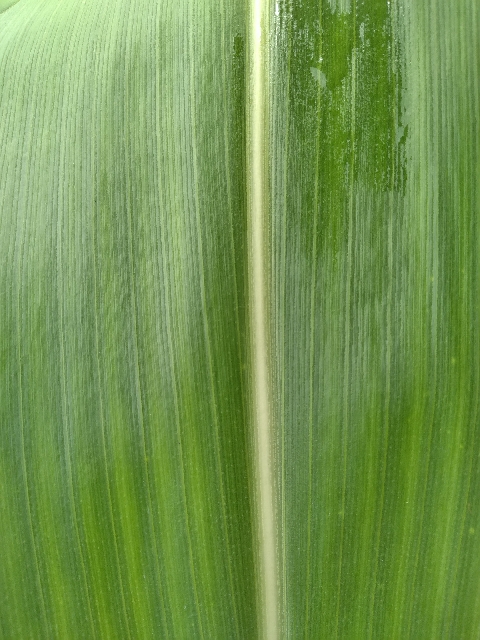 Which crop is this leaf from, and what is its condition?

maize, healthy
